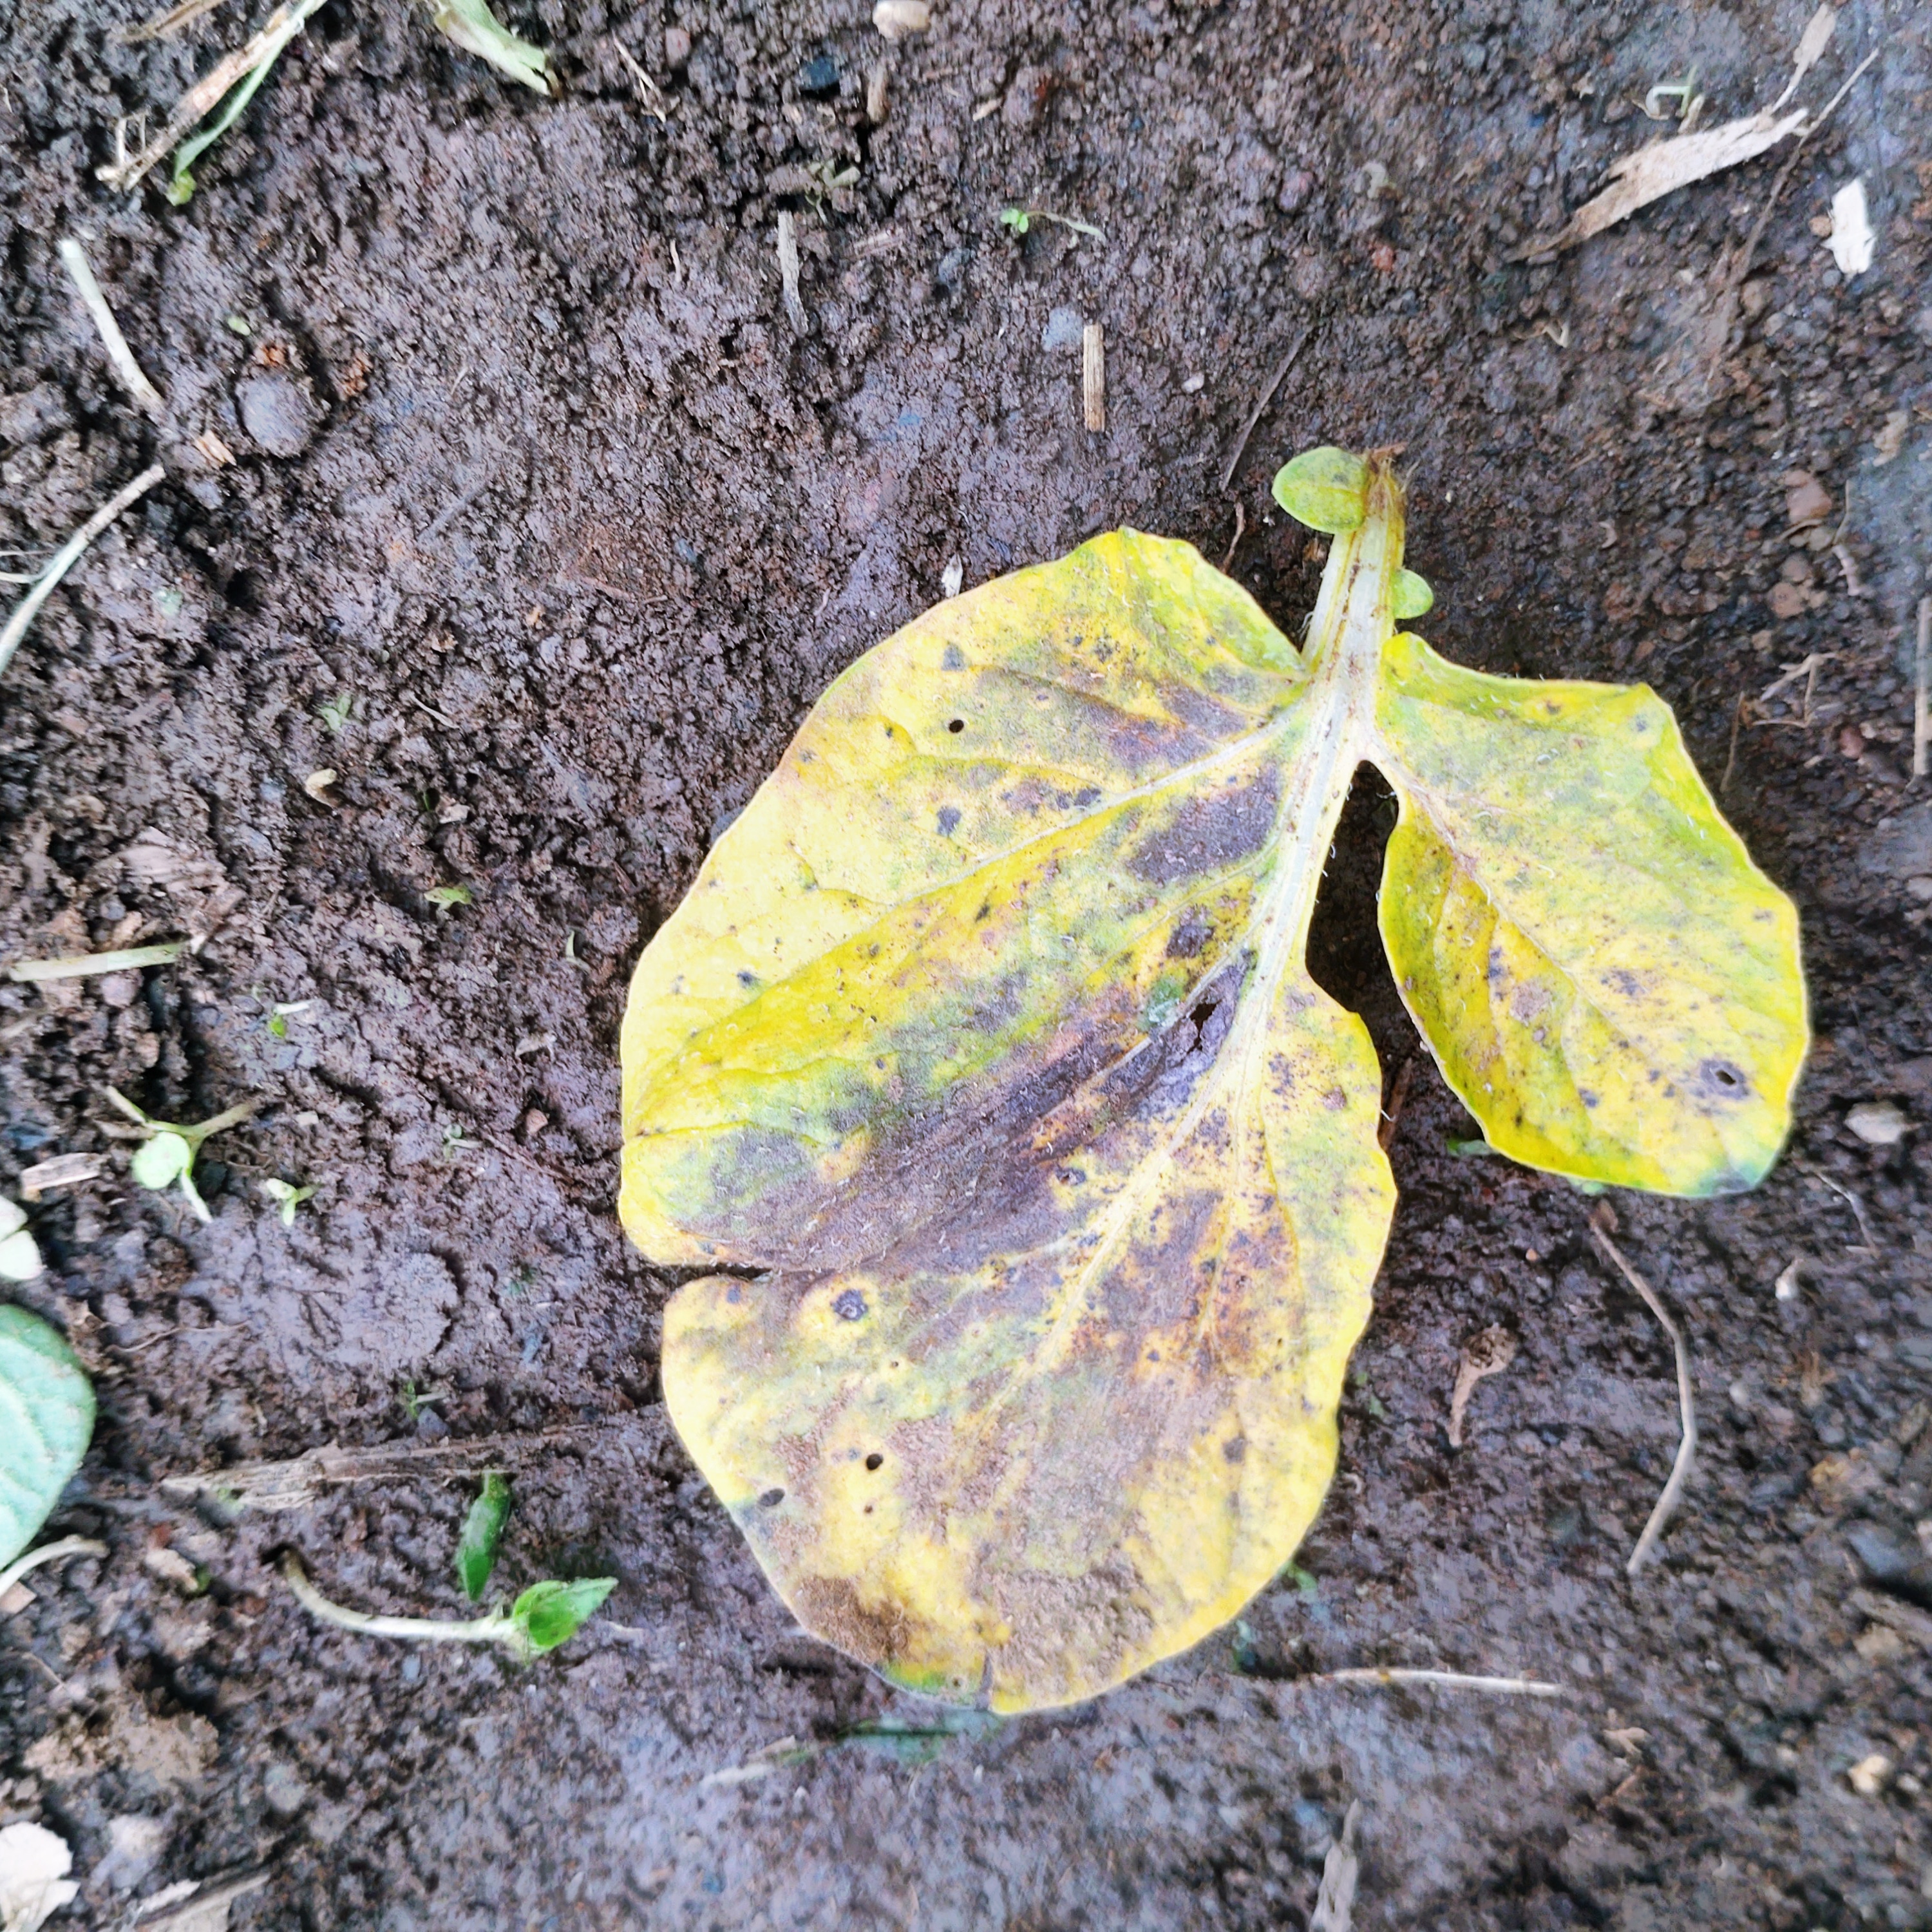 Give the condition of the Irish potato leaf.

late blight
